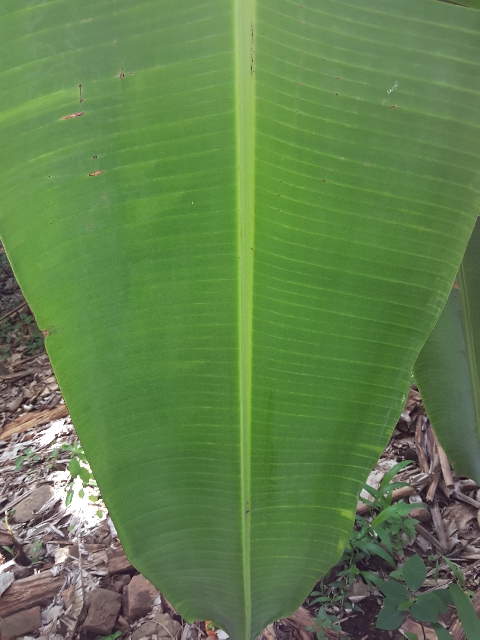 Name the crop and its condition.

banana, healthy
